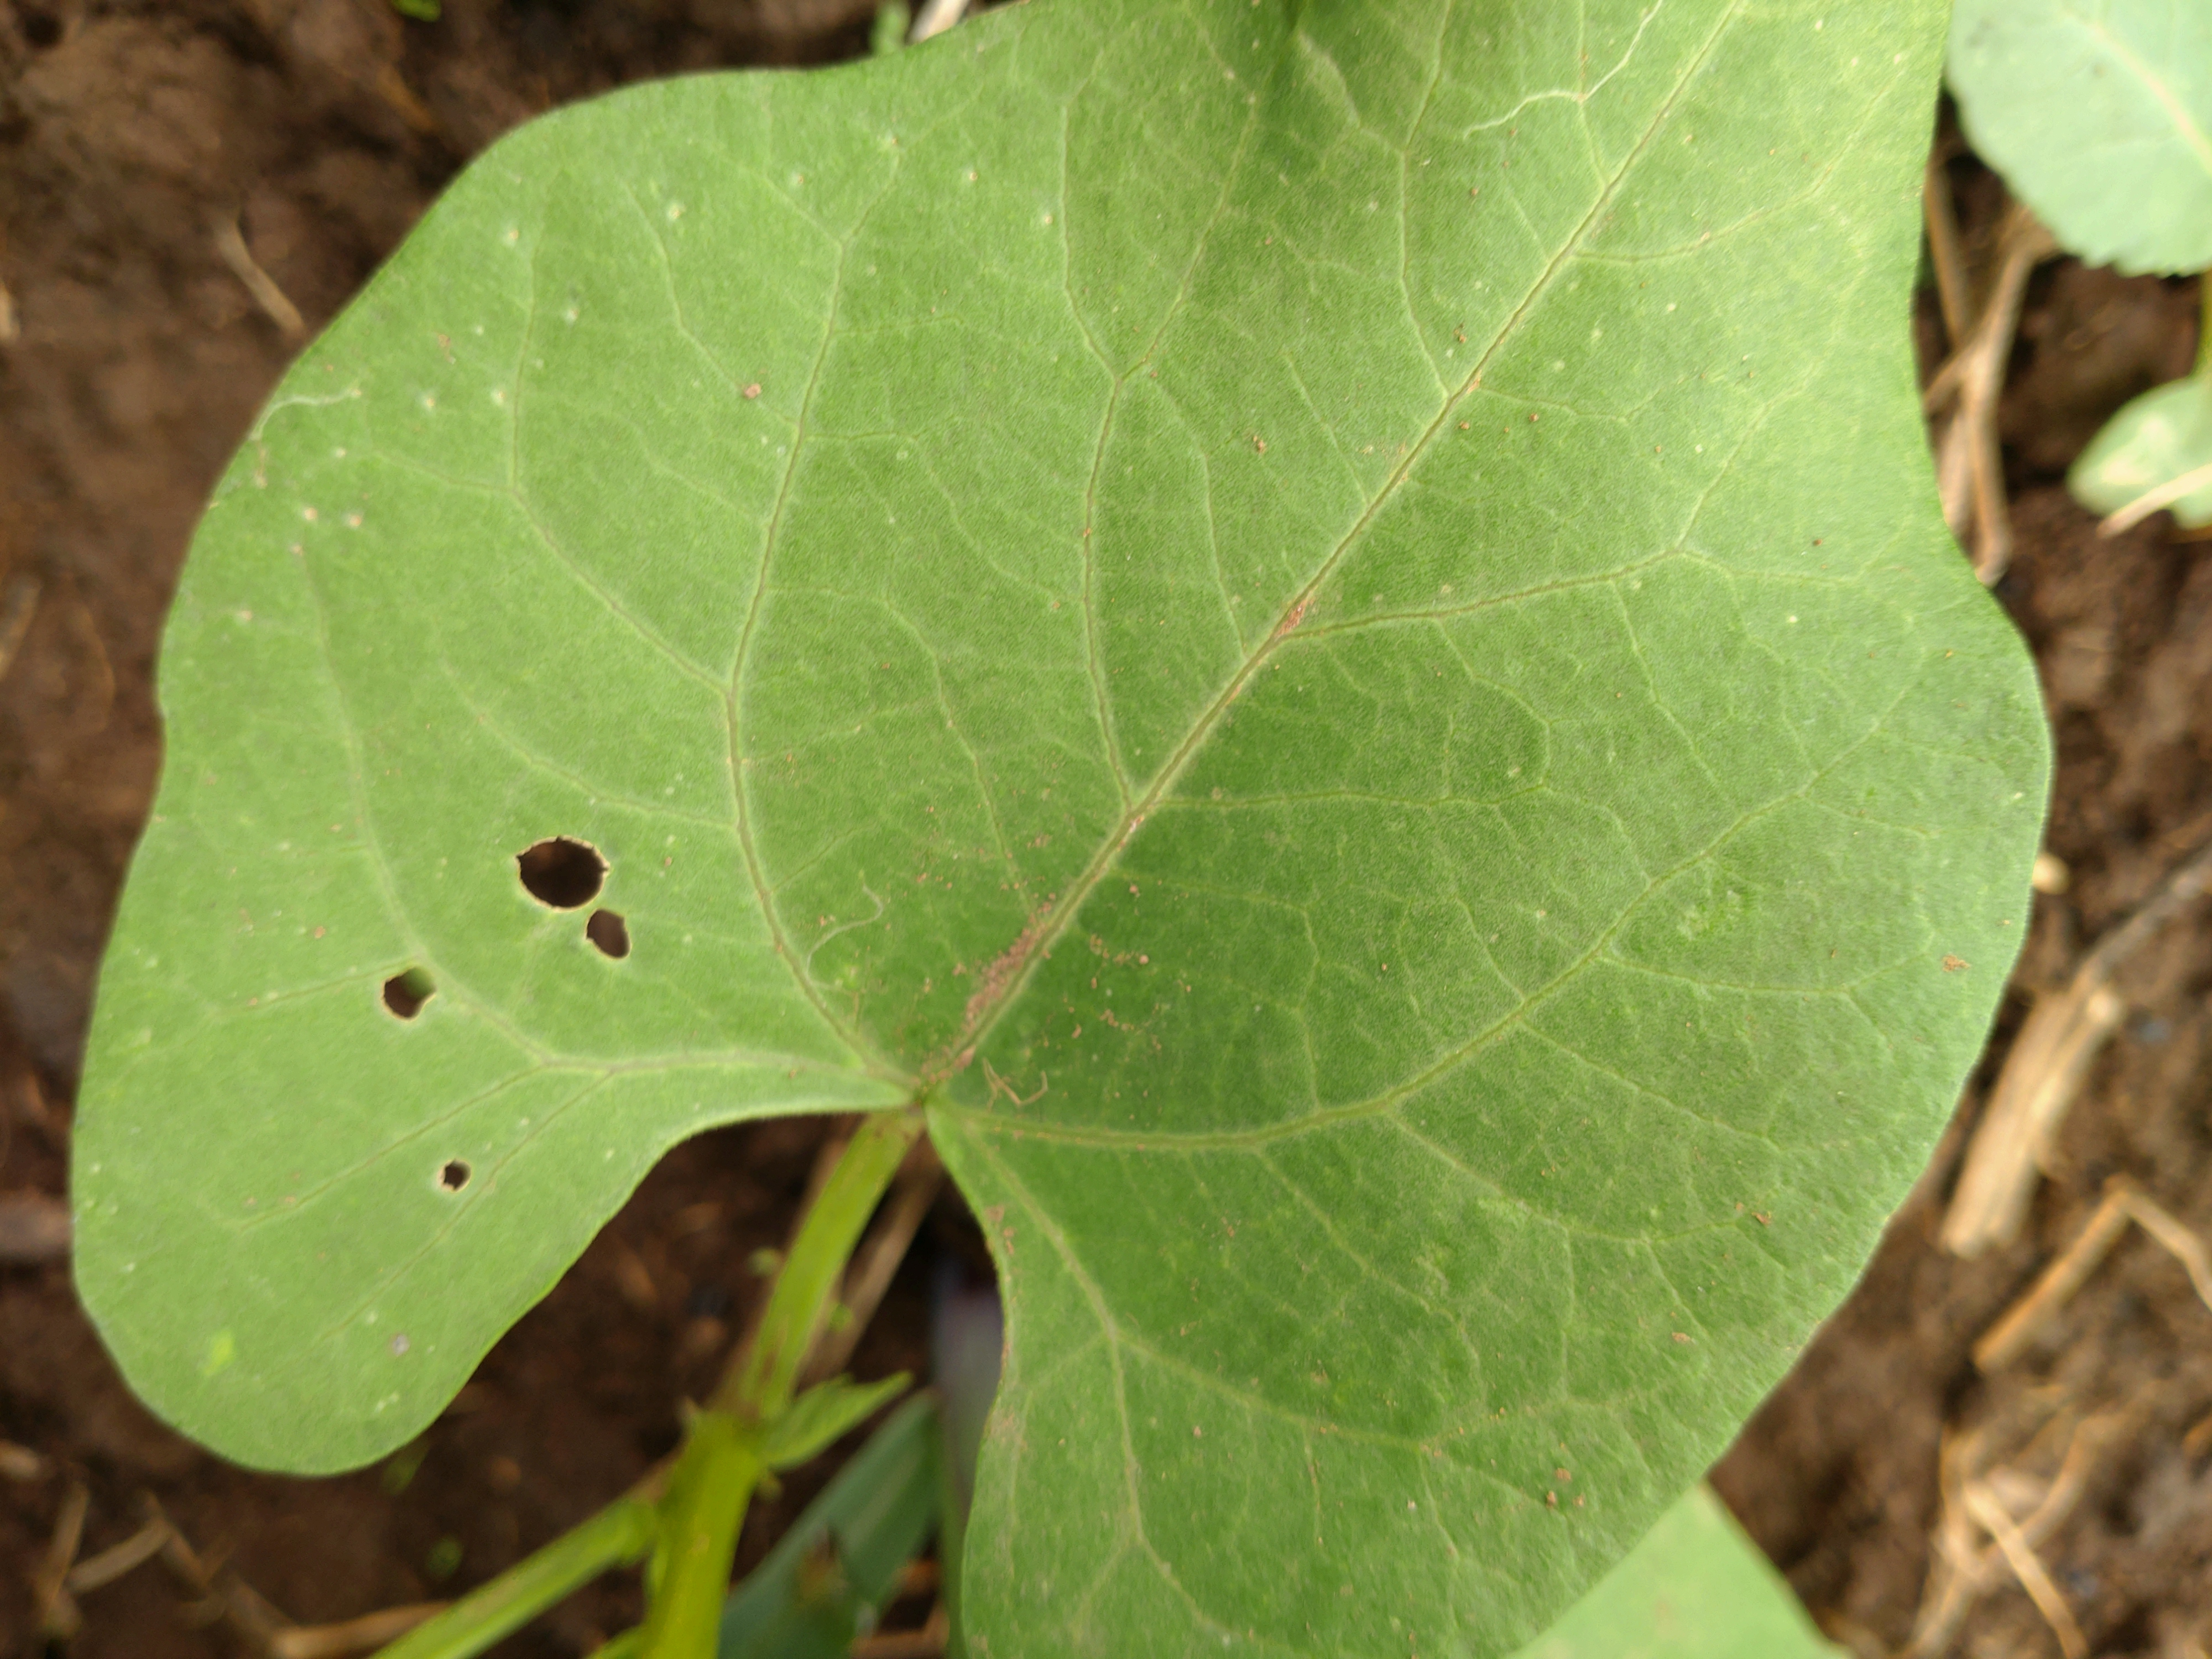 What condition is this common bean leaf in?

healthy
